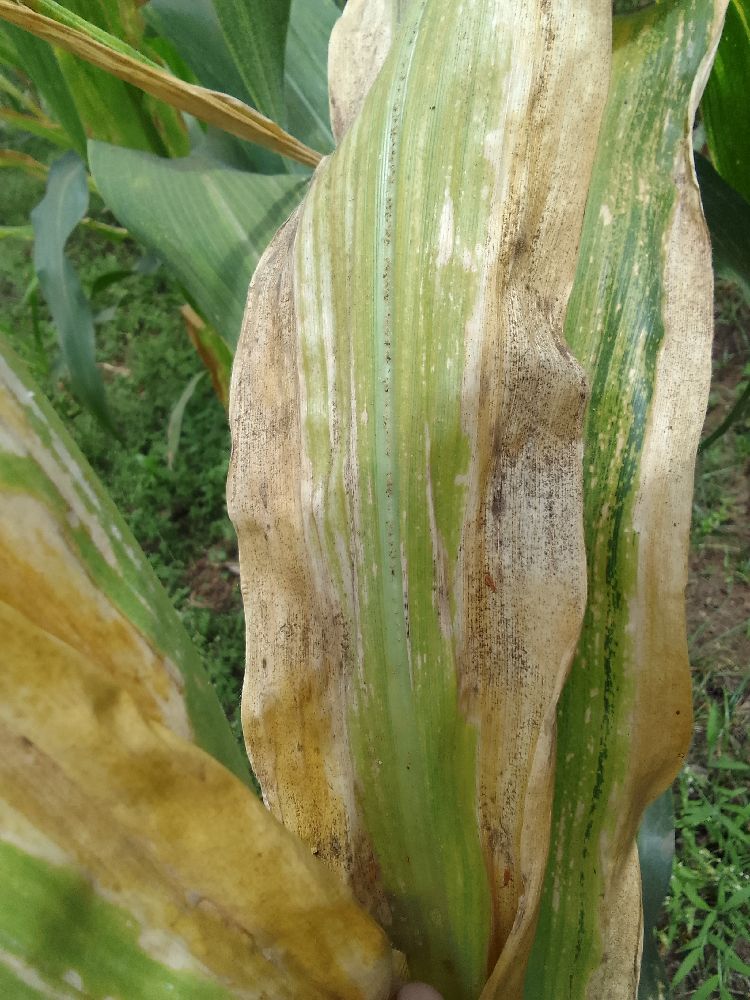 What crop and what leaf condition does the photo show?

maize, maize lethal necrosis
